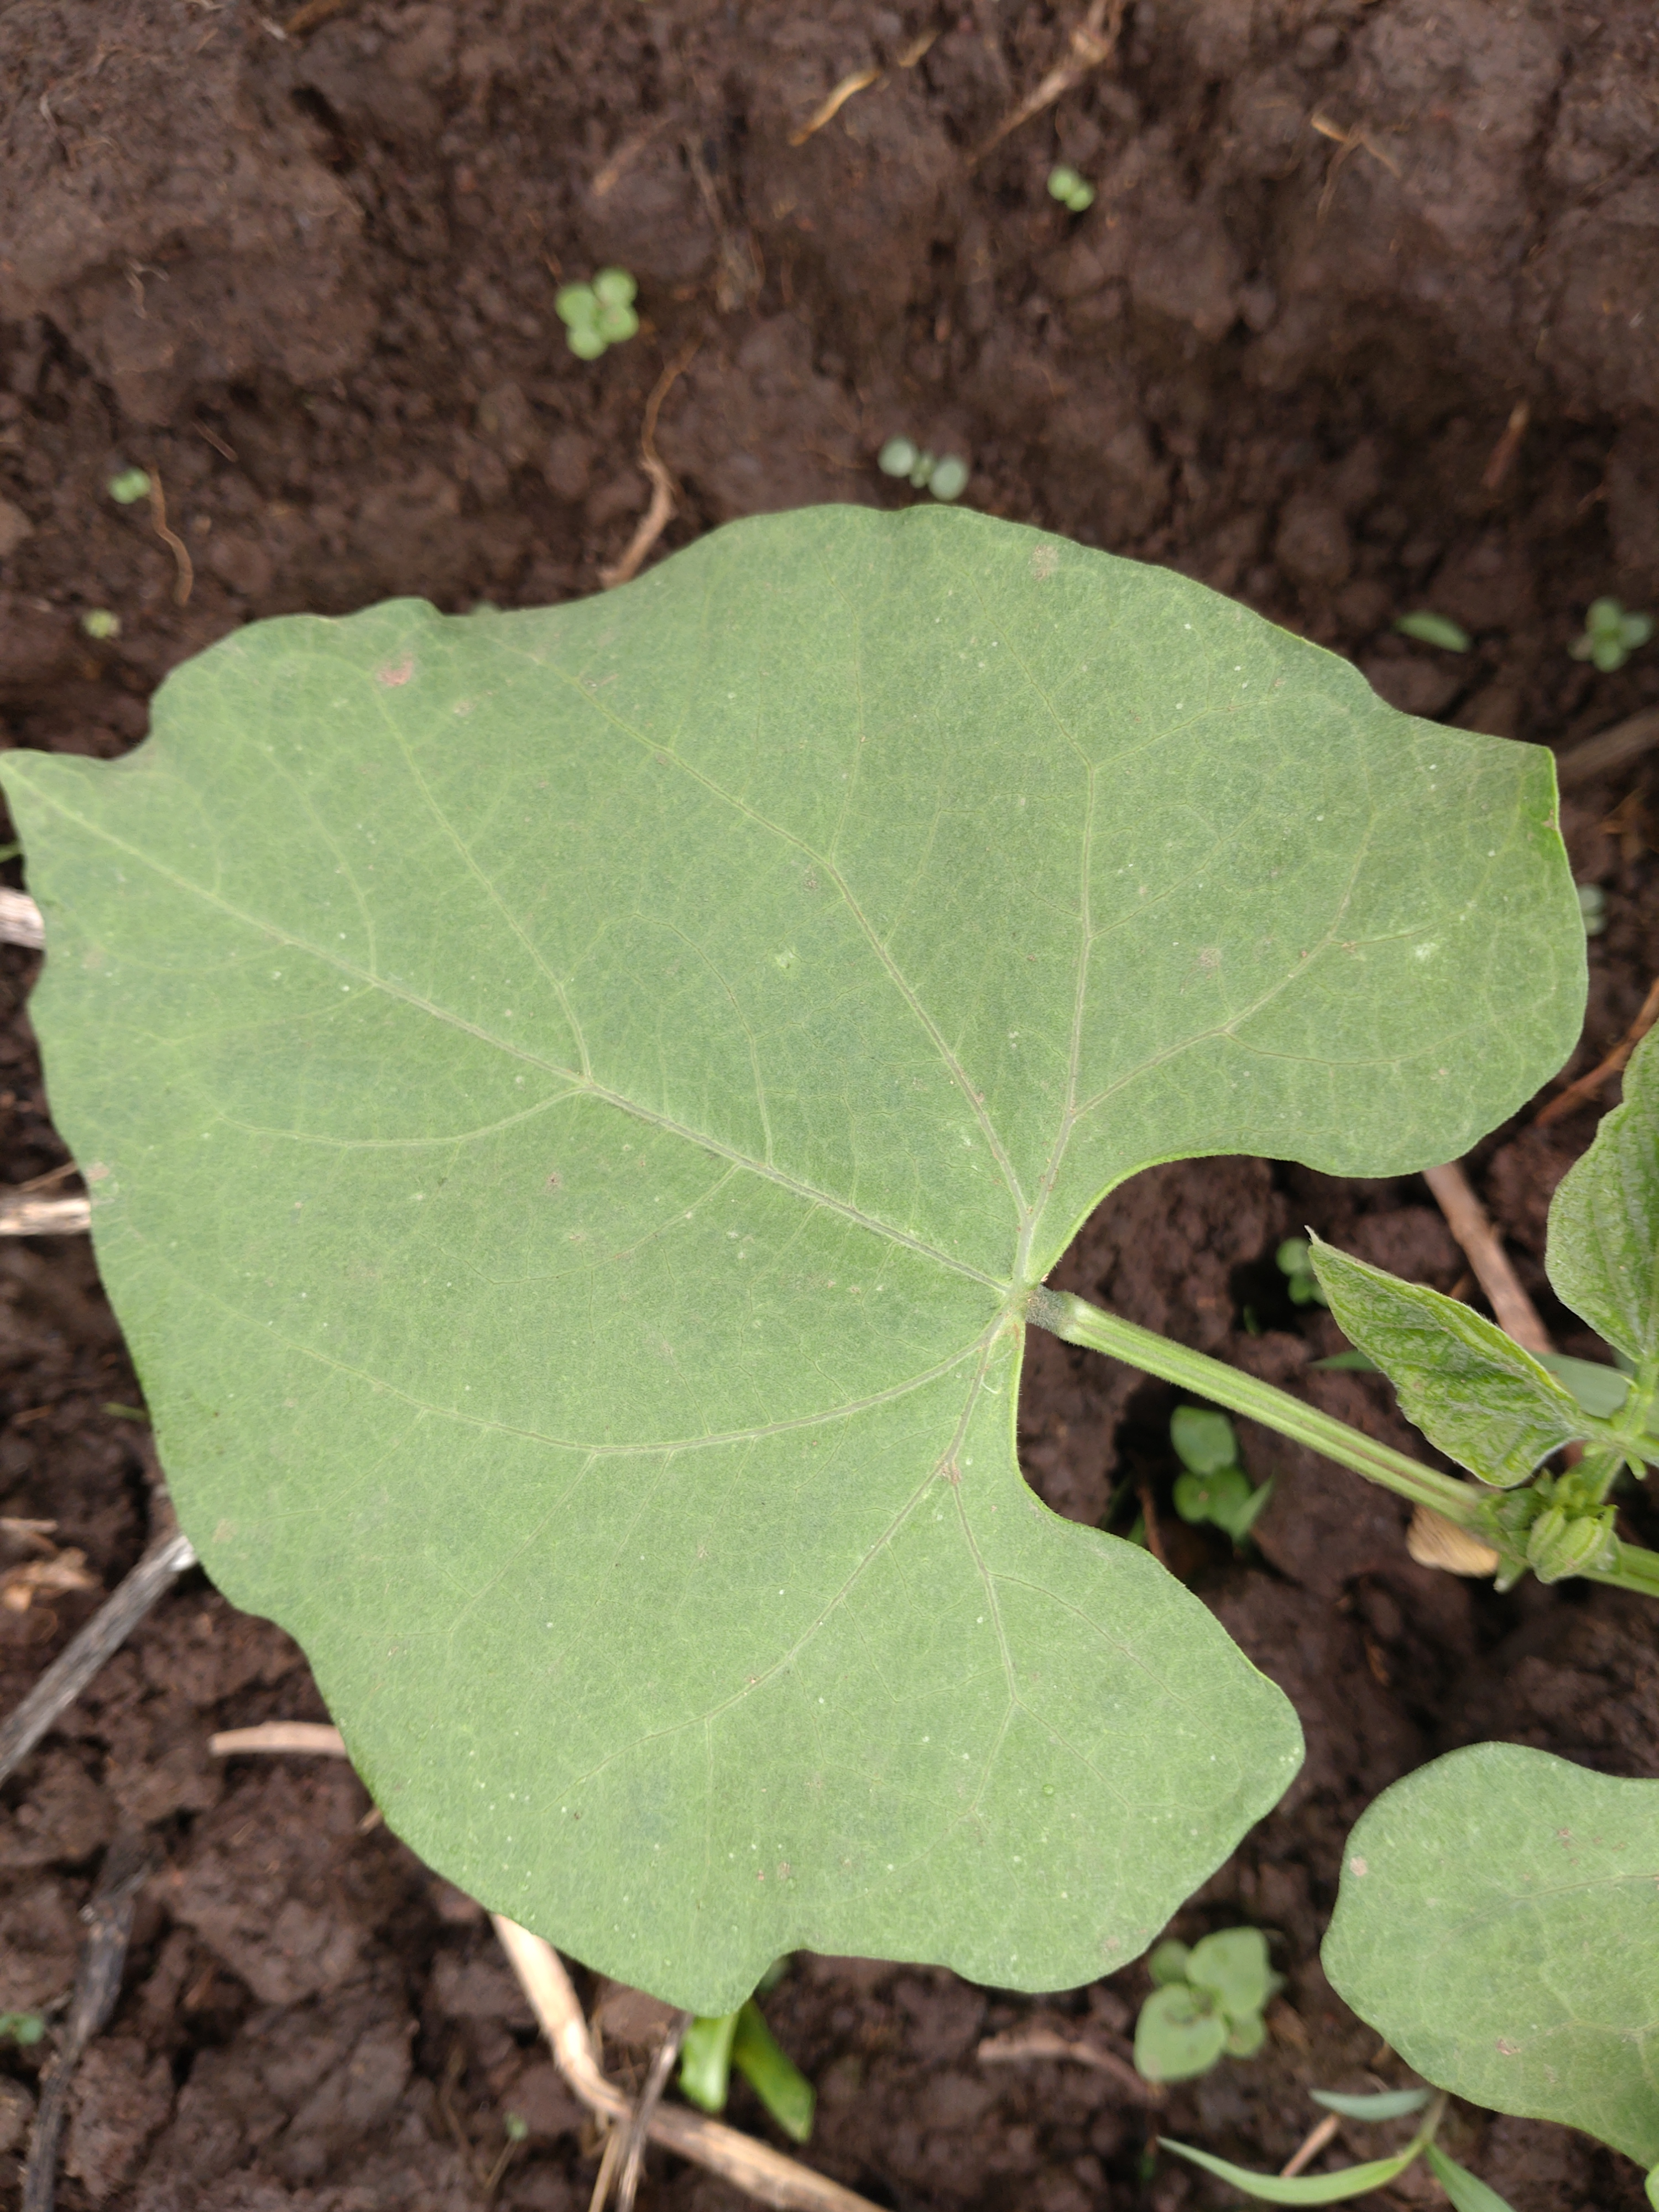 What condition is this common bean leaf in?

healthy
